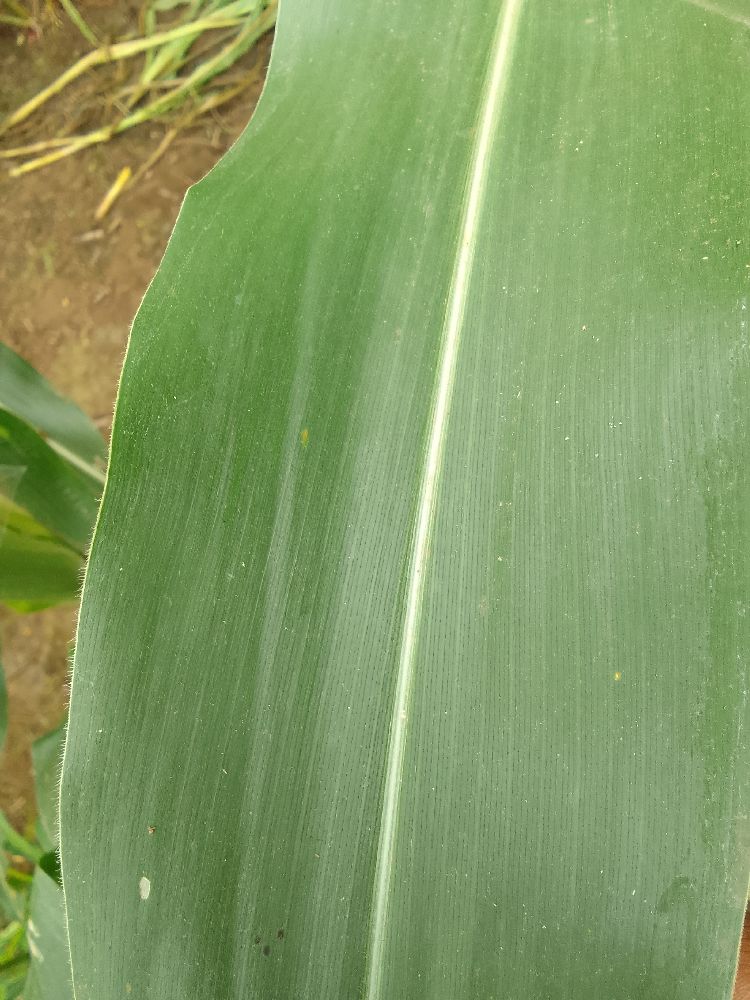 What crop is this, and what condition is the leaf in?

maize, healthy
